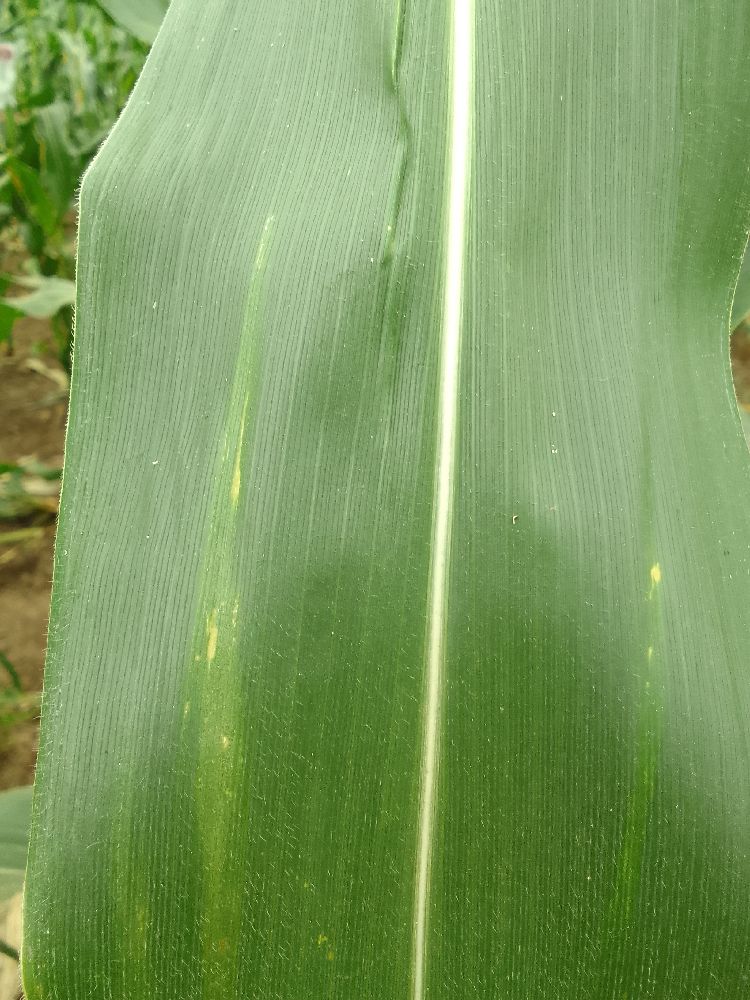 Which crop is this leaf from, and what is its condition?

maize, healthy
